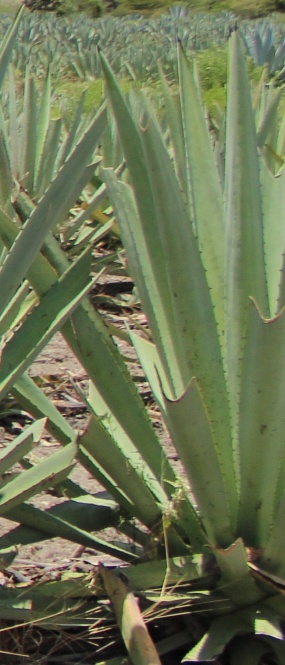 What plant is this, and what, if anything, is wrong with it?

agave, healthy
